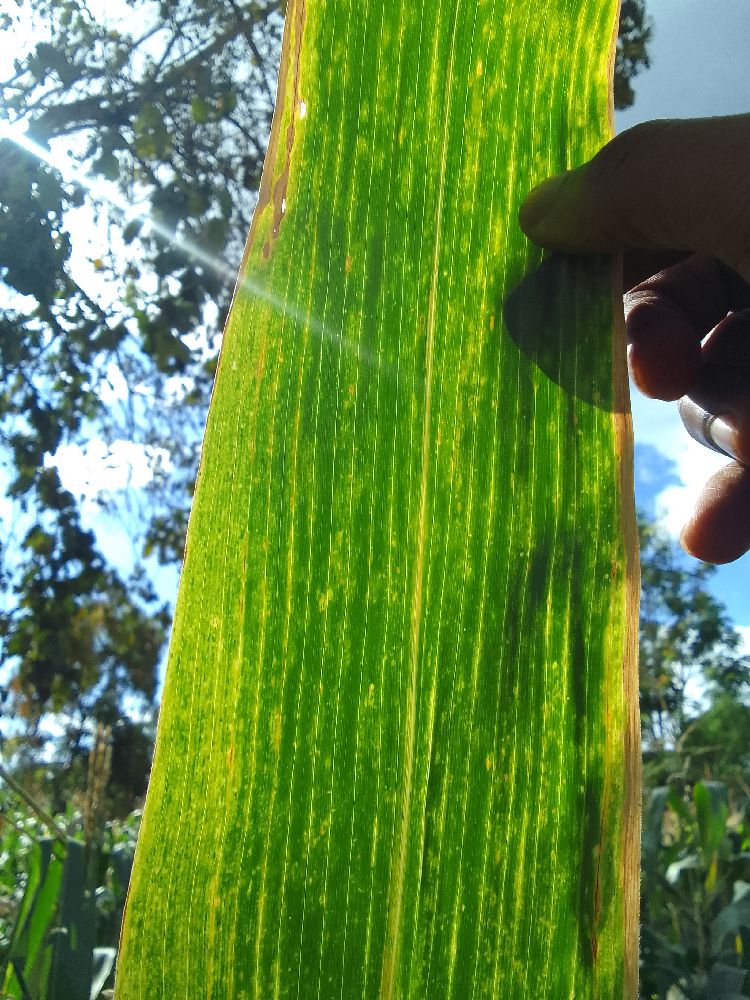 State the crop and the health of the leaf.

maize, maize lethal necrosis
